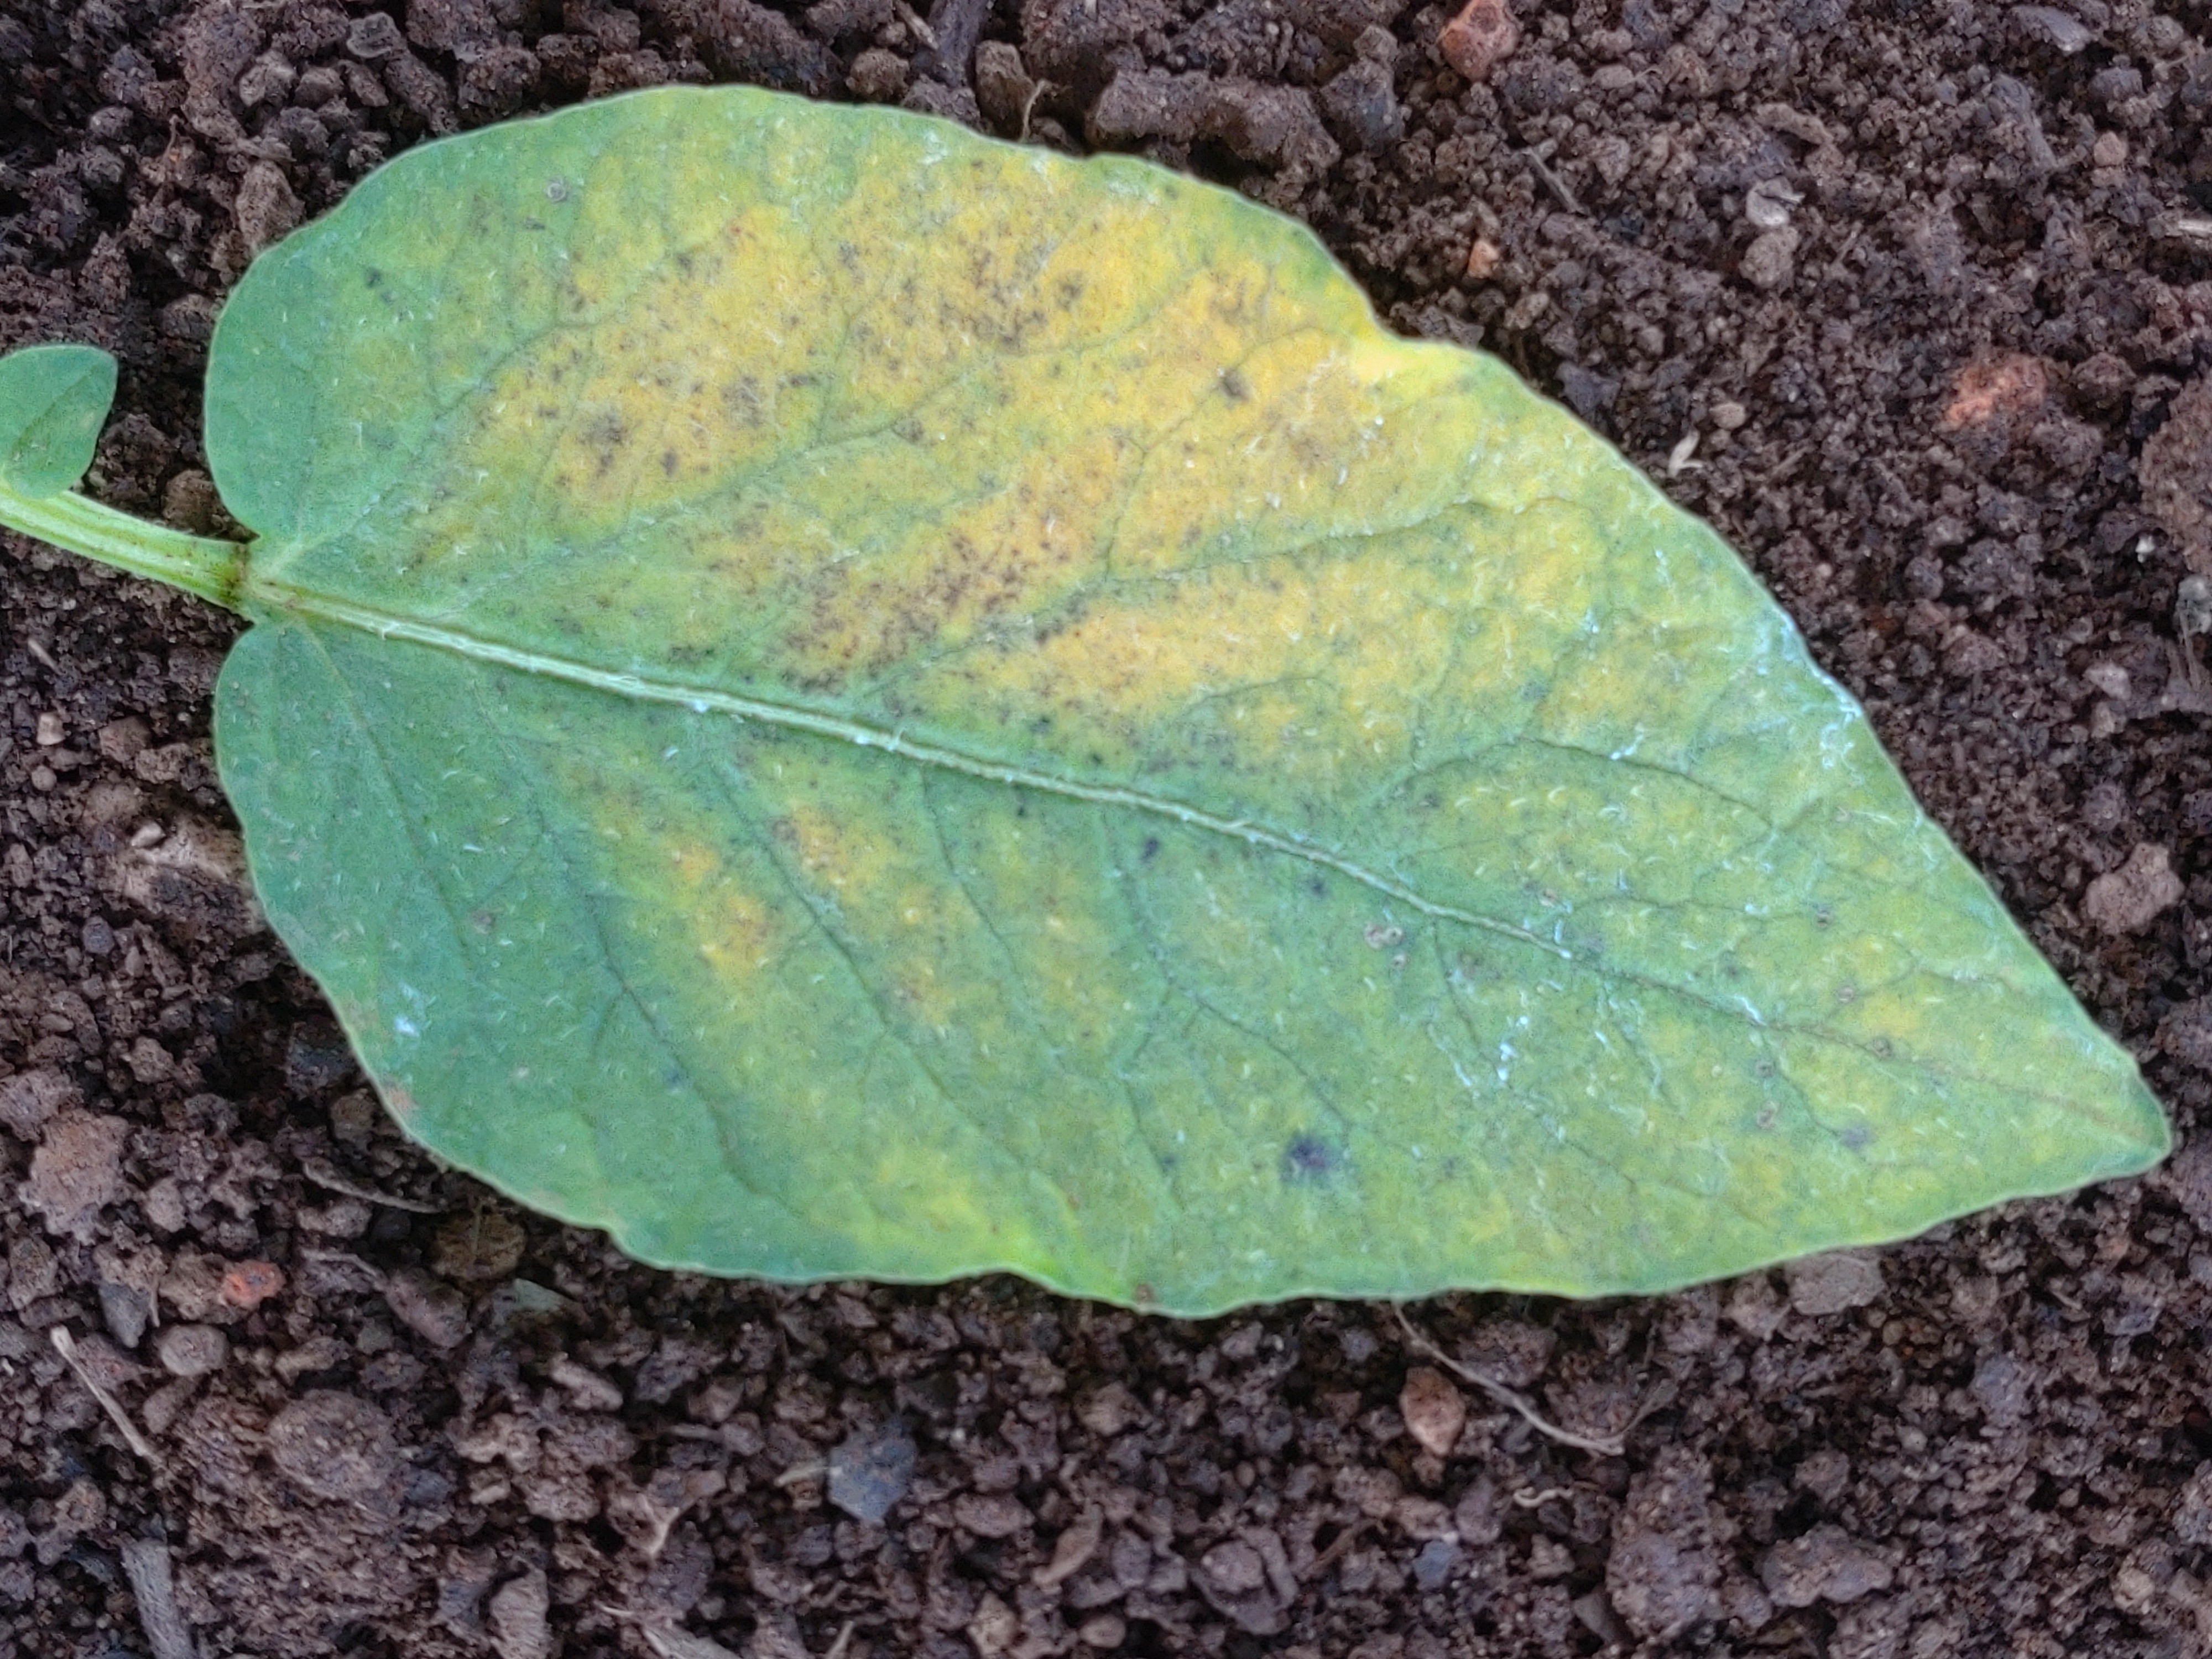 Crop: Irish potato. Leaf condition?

late blight
